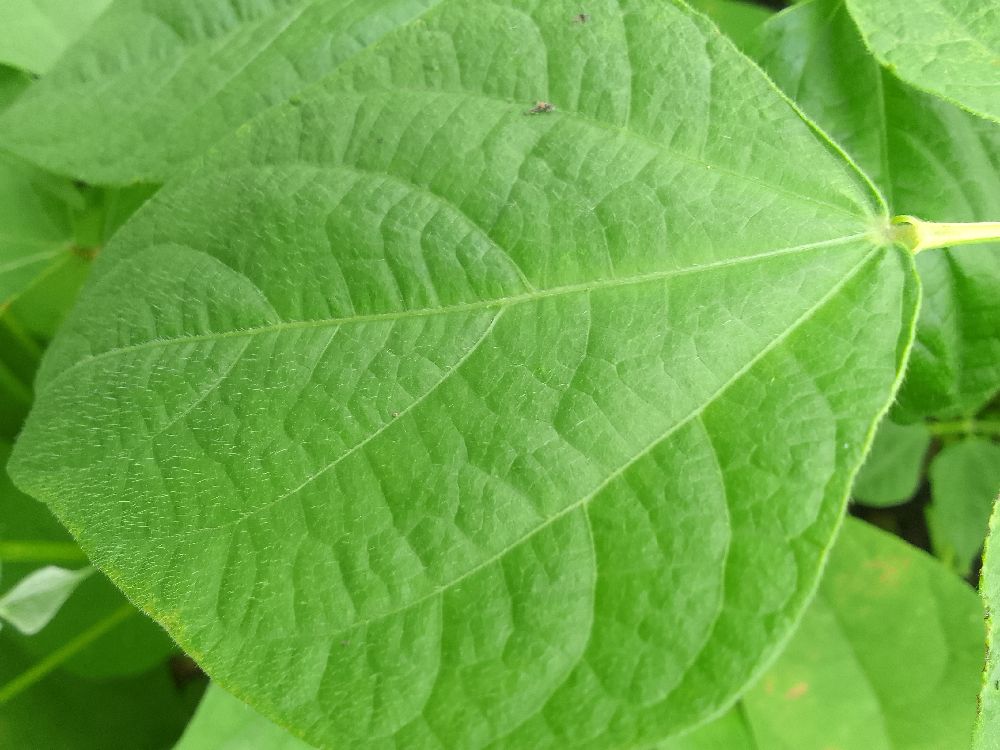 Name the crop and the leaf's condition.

common bean, healthy
